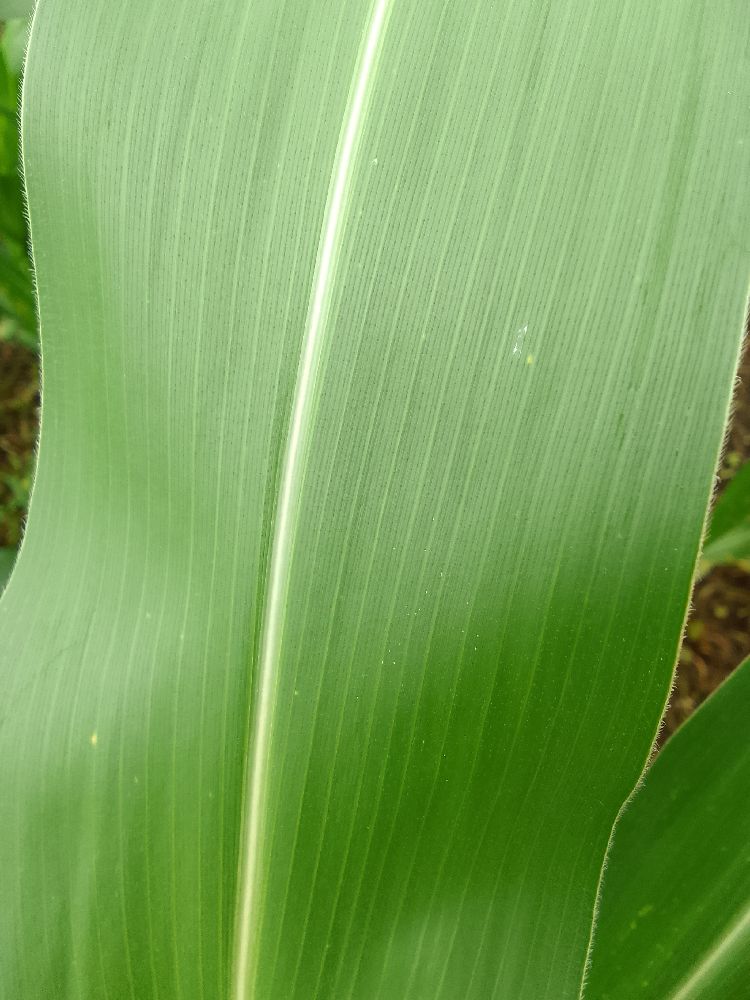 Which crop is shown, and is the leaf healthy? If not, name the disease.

maize, healthy
